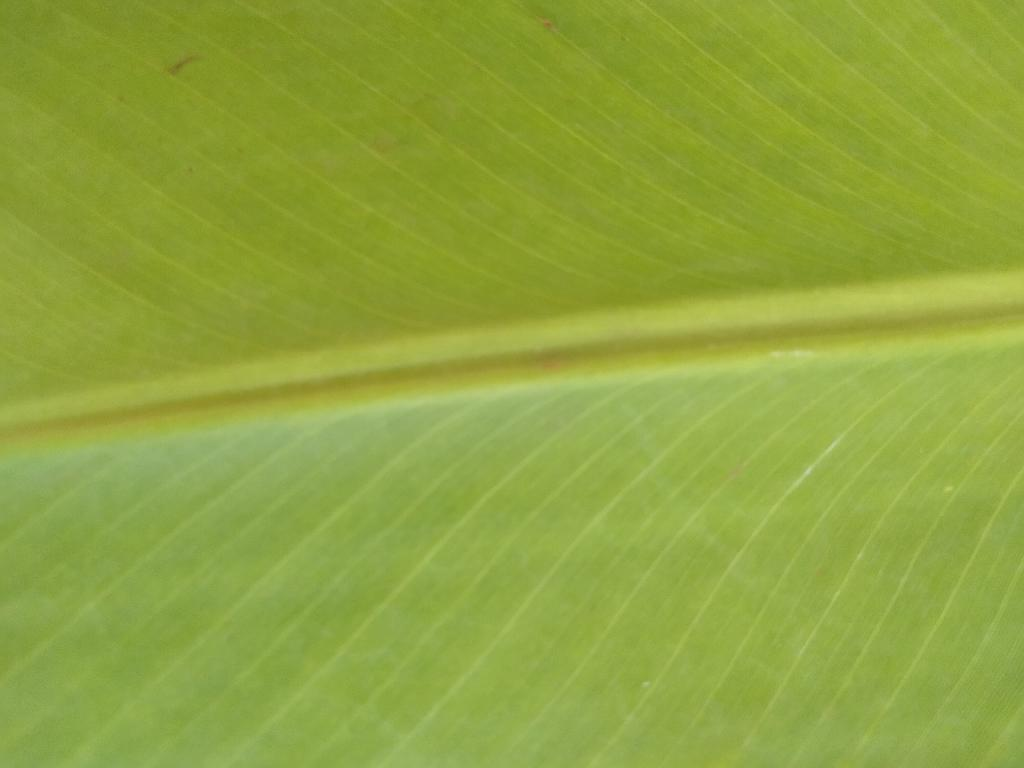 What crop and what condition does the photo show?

banana, healthy
